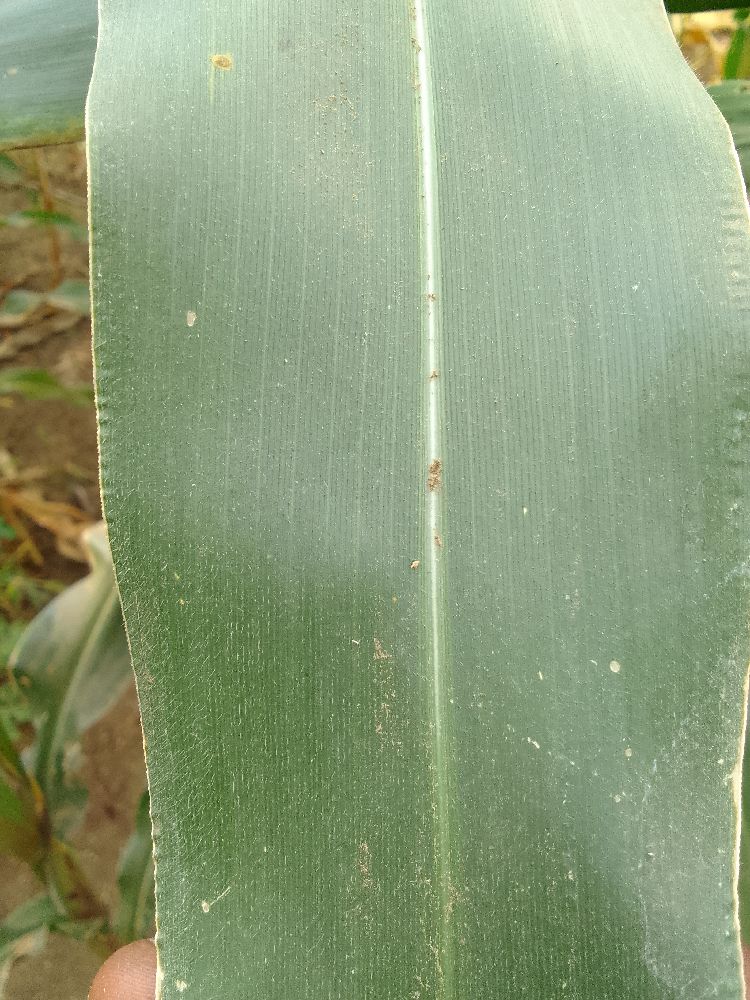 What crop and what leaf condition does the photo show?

maize, healthy
